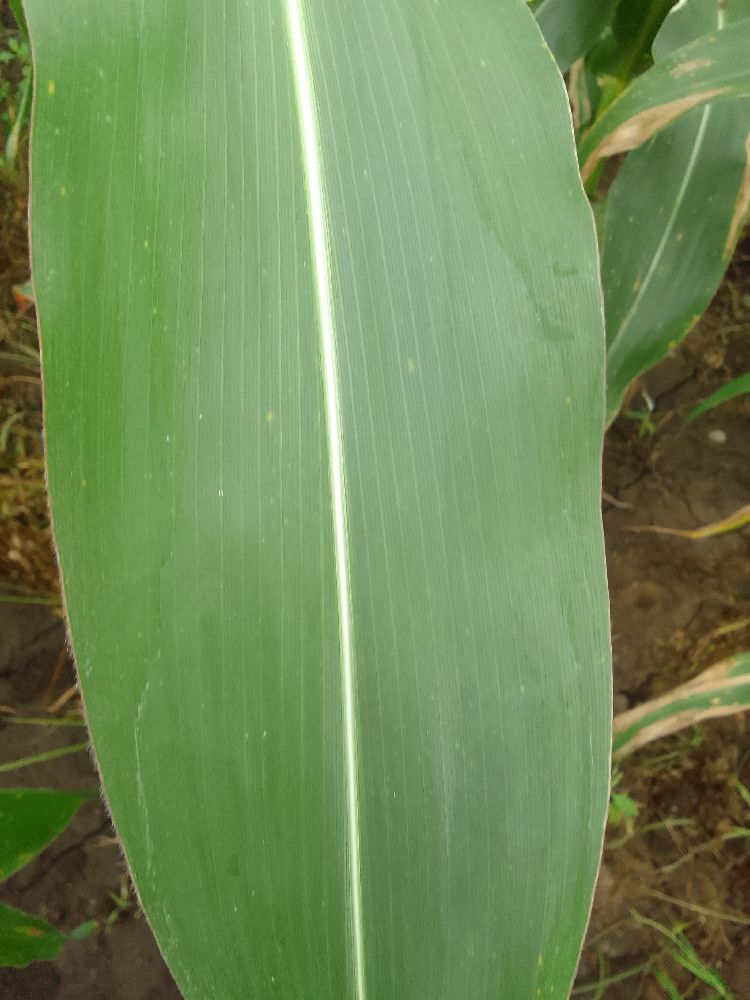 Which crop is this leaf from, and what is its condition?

maize, healthy
